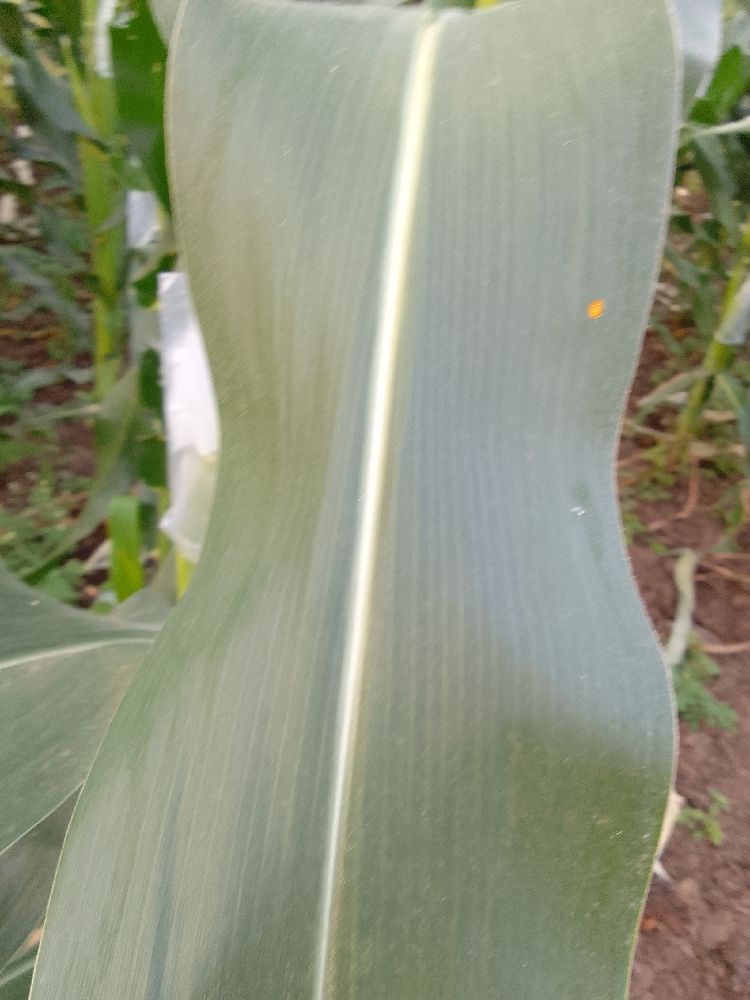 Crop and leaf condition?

maize, healthy
